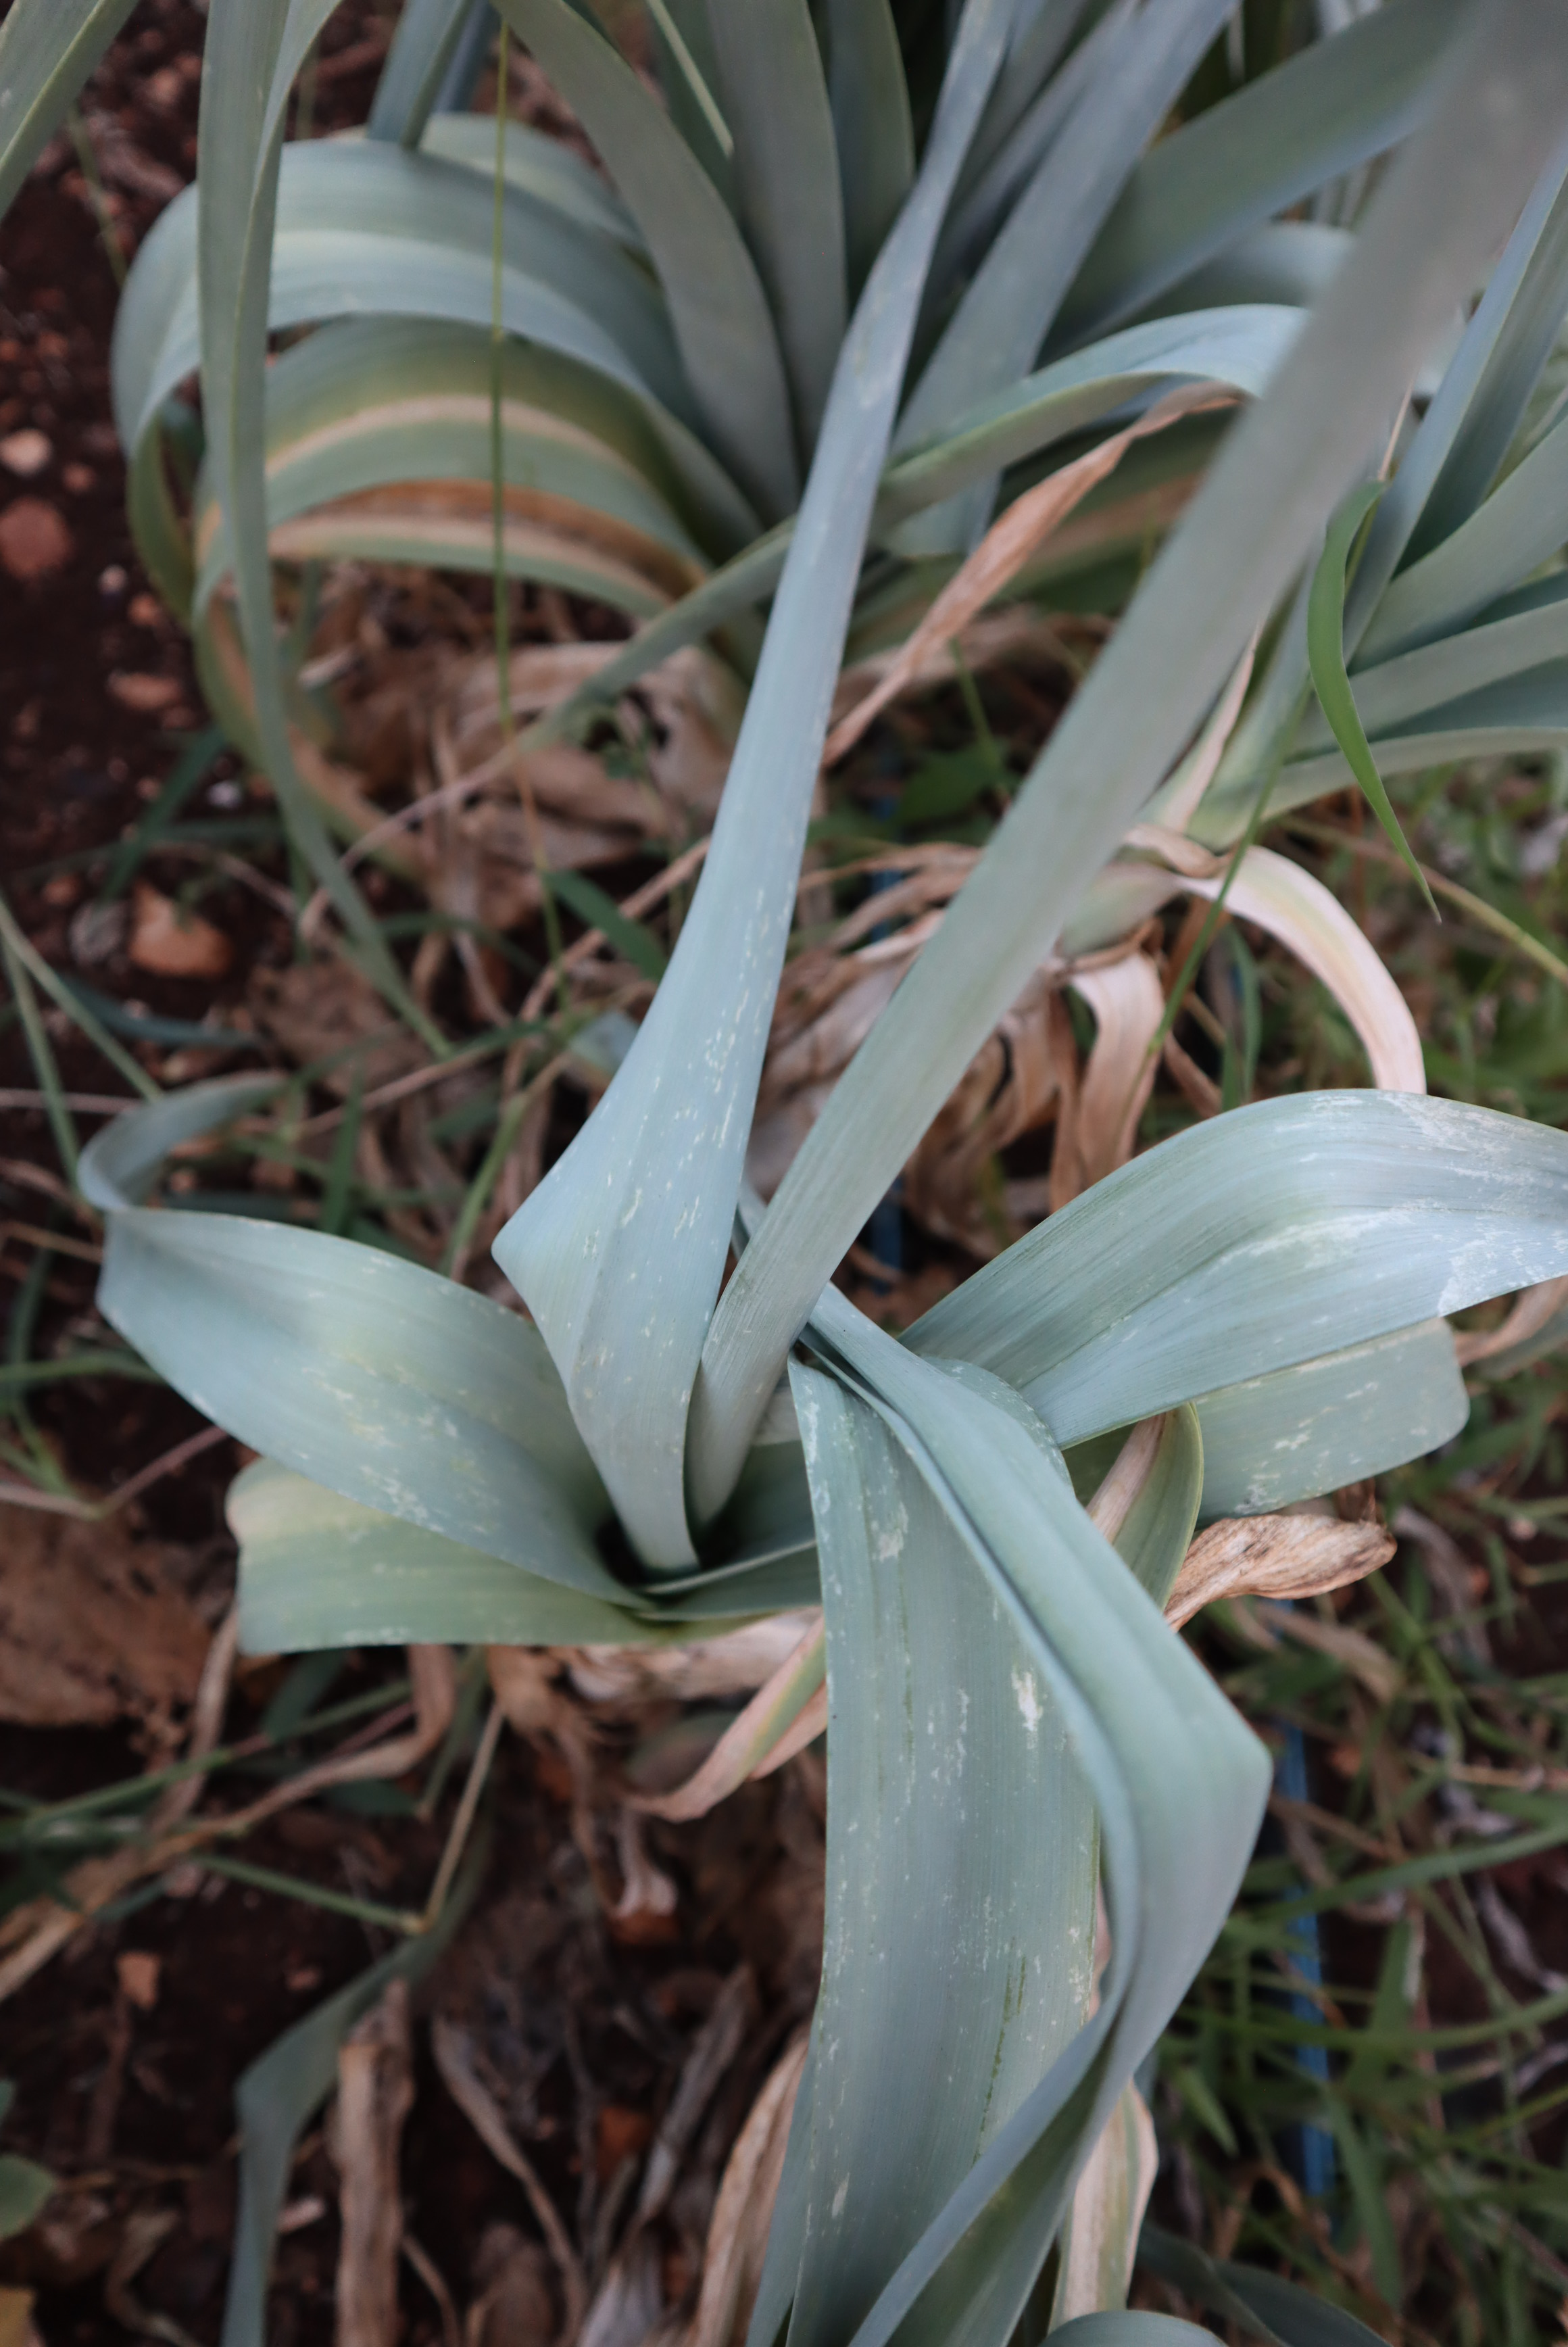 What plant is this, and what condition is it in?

garlic, healthy
